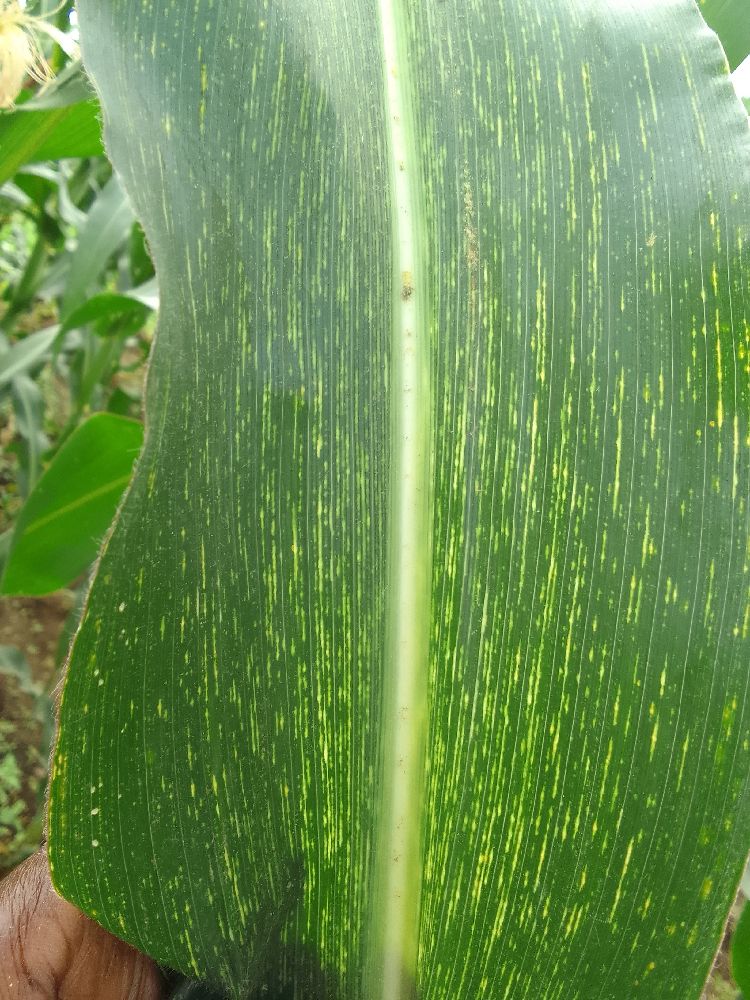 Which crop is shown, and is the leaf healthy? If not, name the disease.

maize, maize streak virus
